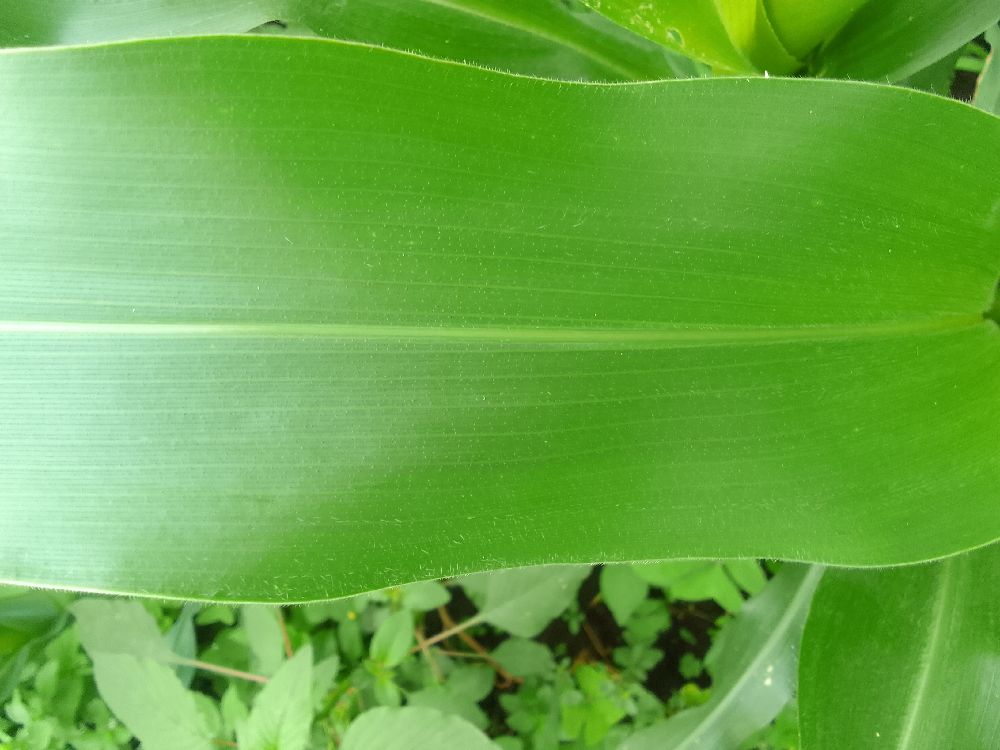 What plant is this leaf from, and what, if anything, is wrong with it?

maize, healthy
